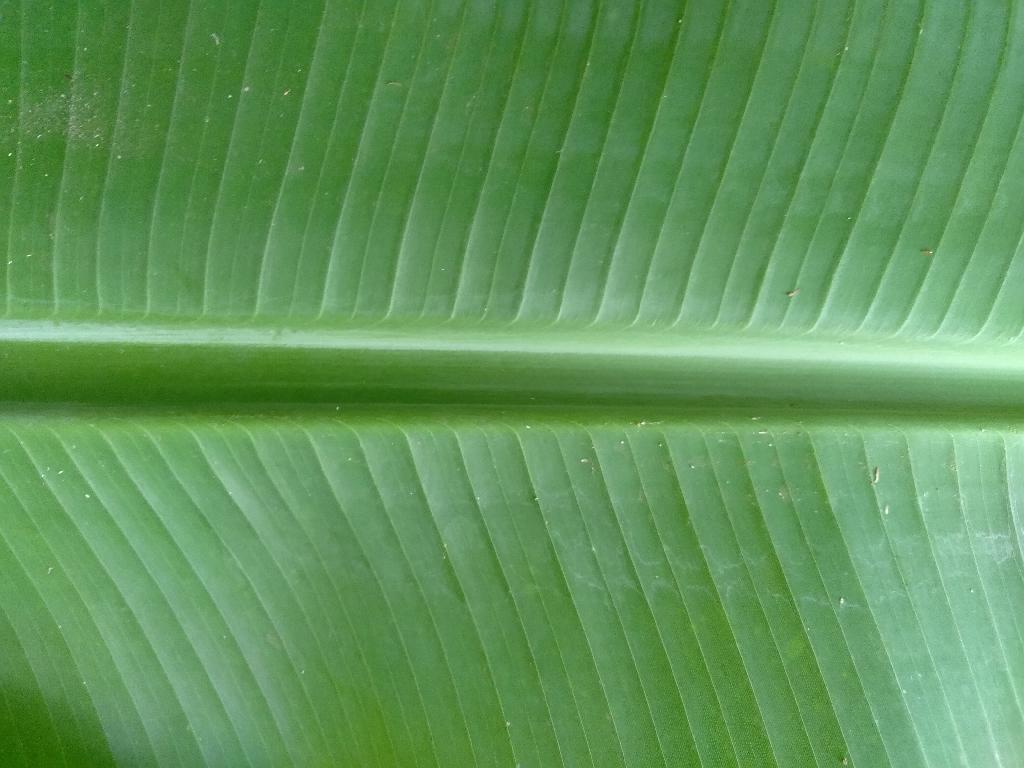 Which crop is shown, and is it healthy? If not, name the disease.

banana, healthy
